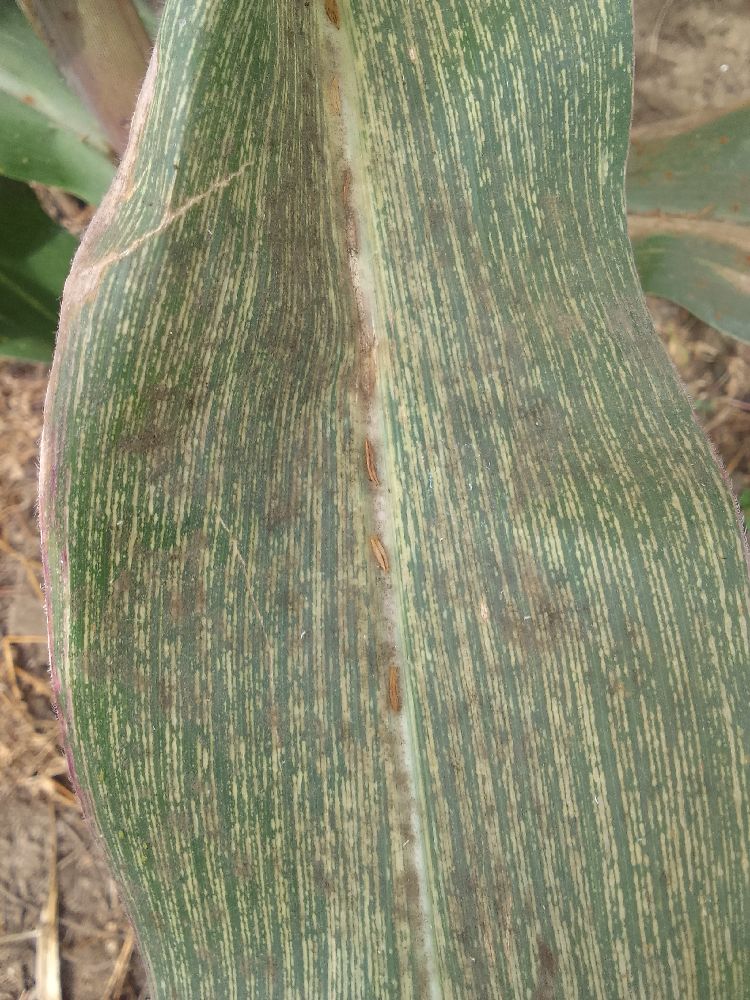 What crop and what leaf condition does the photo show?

maize, maize streak virus
